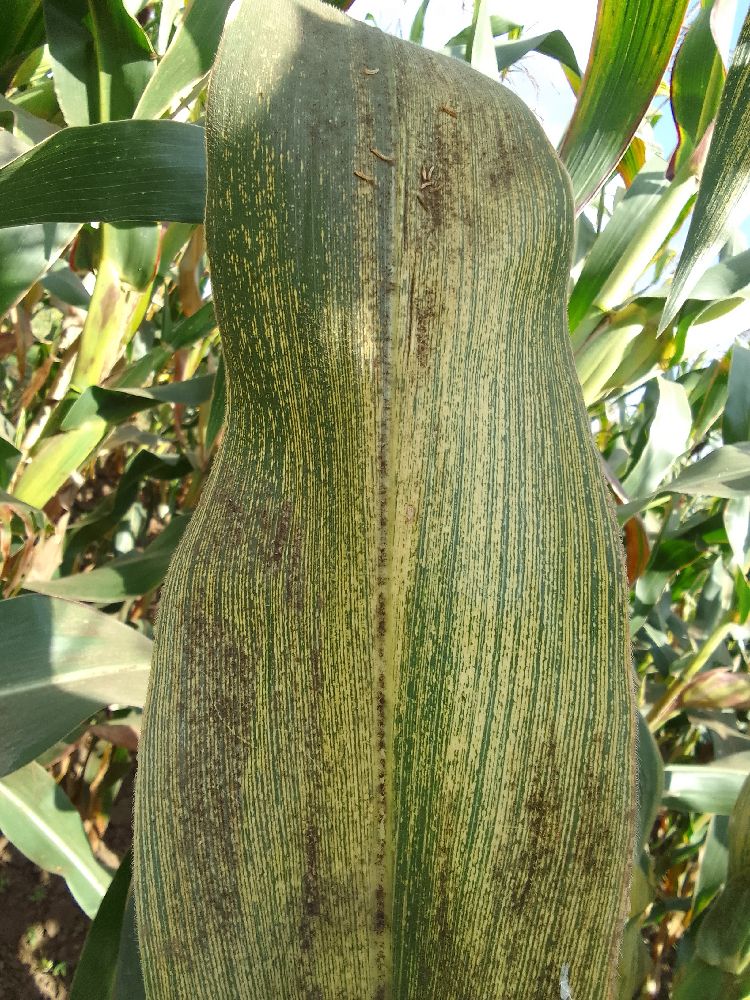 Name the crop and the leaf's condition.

maize, maize streak virus
